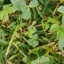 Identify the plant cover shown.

unstructured weed
